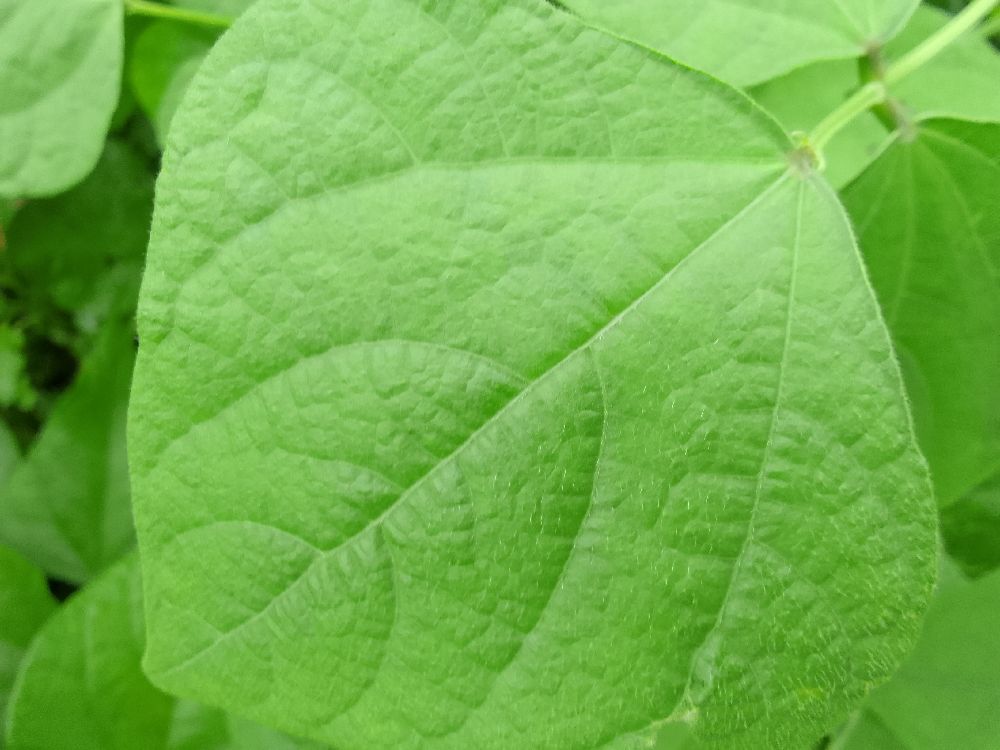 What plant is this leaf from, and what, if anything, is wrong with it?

common bean, healthy
